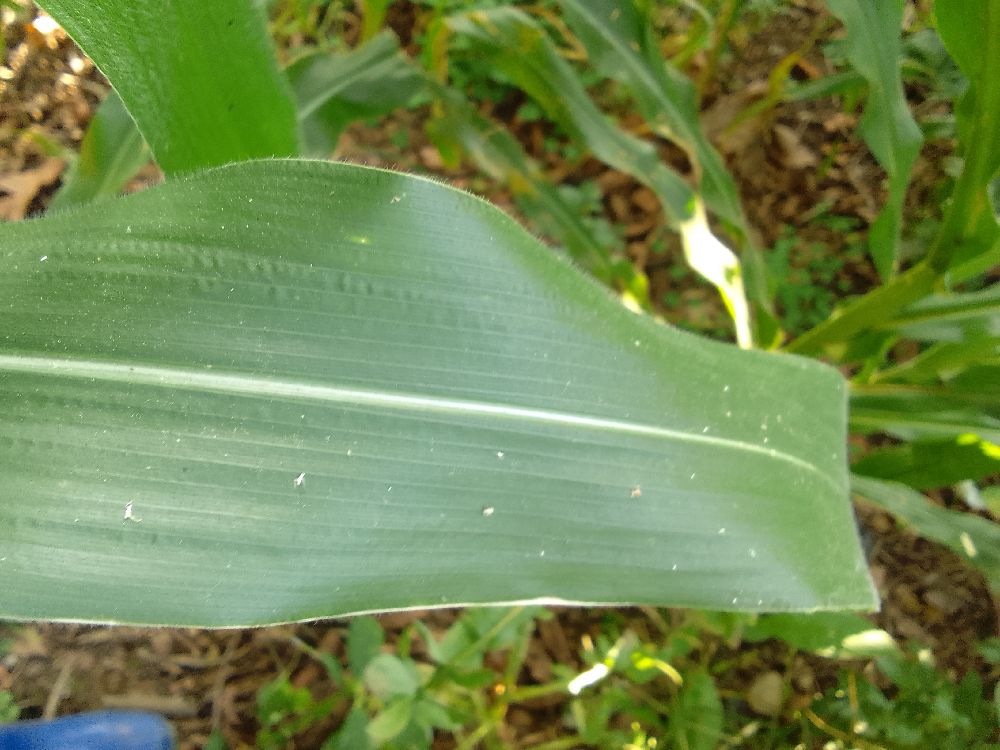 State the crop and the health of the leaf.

maize, healthy
